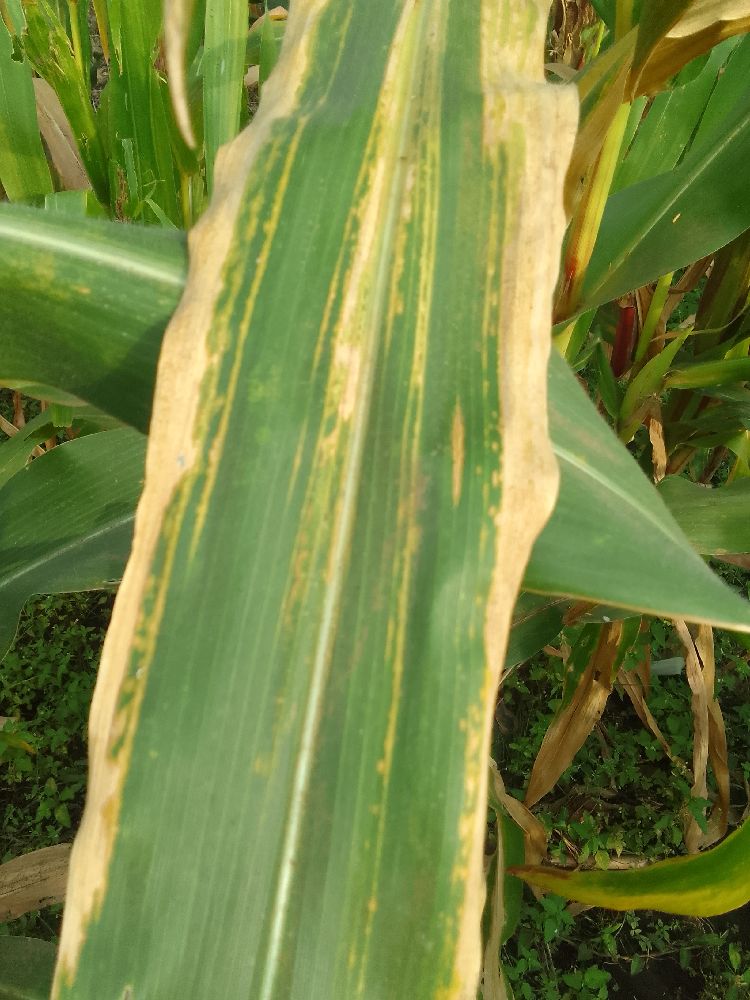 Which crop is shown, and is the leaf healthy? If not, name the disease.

maize, maize lethal necrosis
